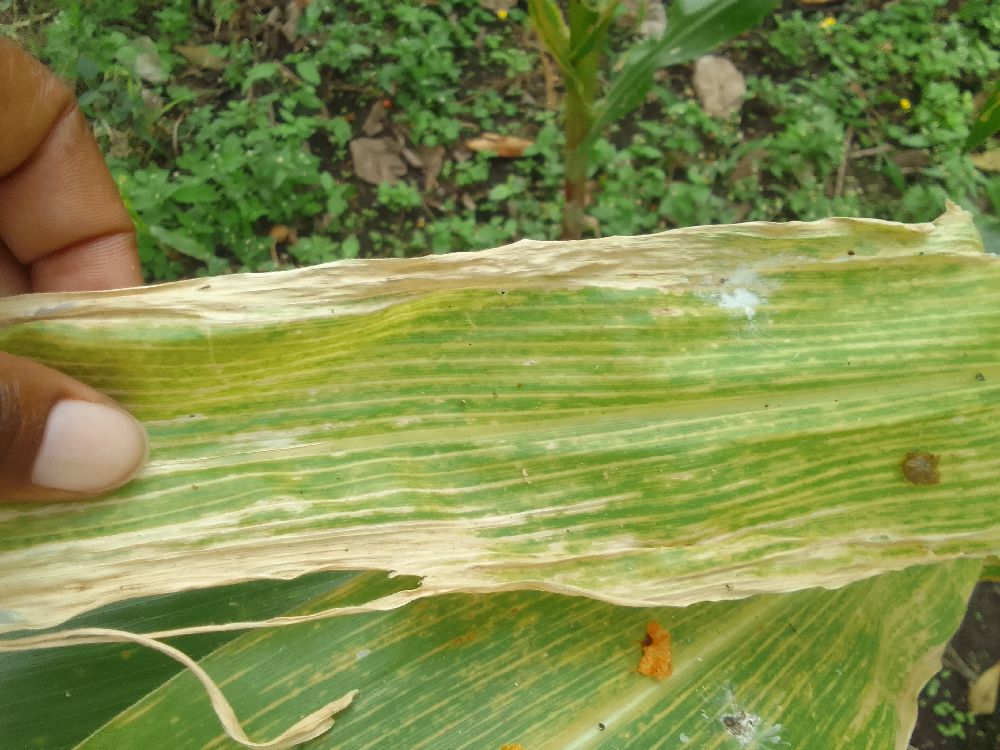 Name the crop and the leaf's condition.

maize, maize lethal necrosis
